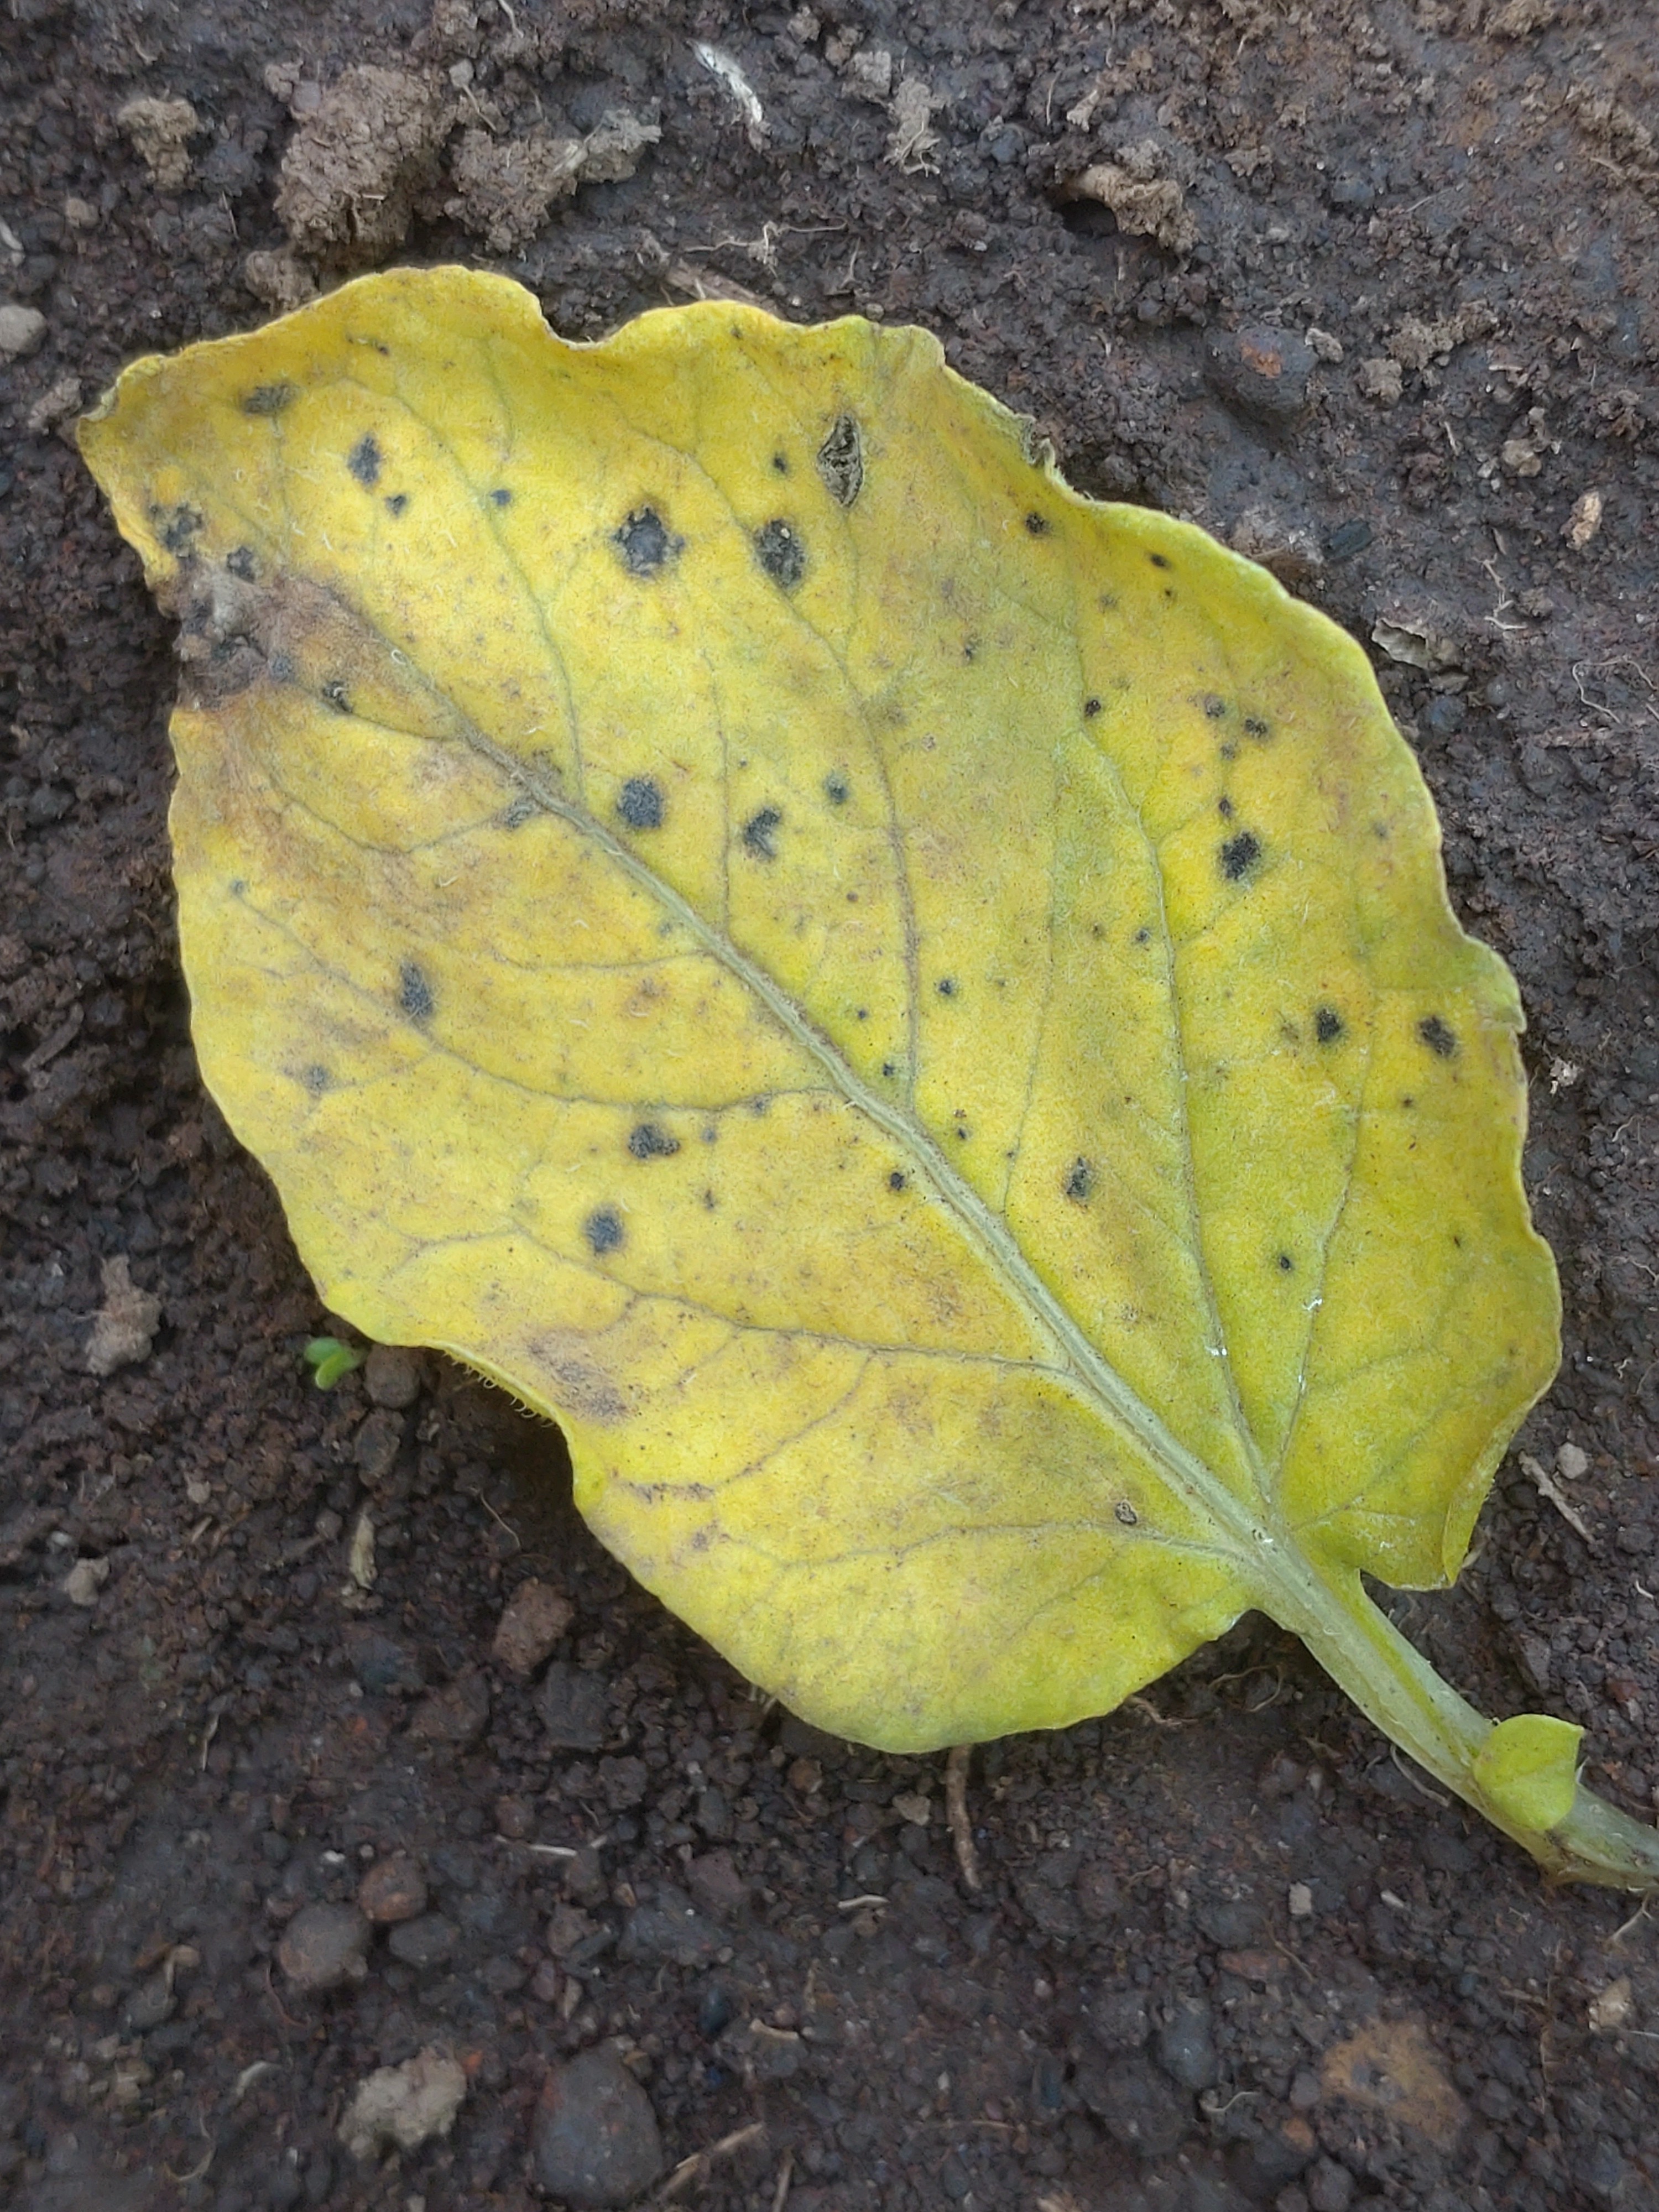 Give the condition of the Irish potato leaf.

late blight
